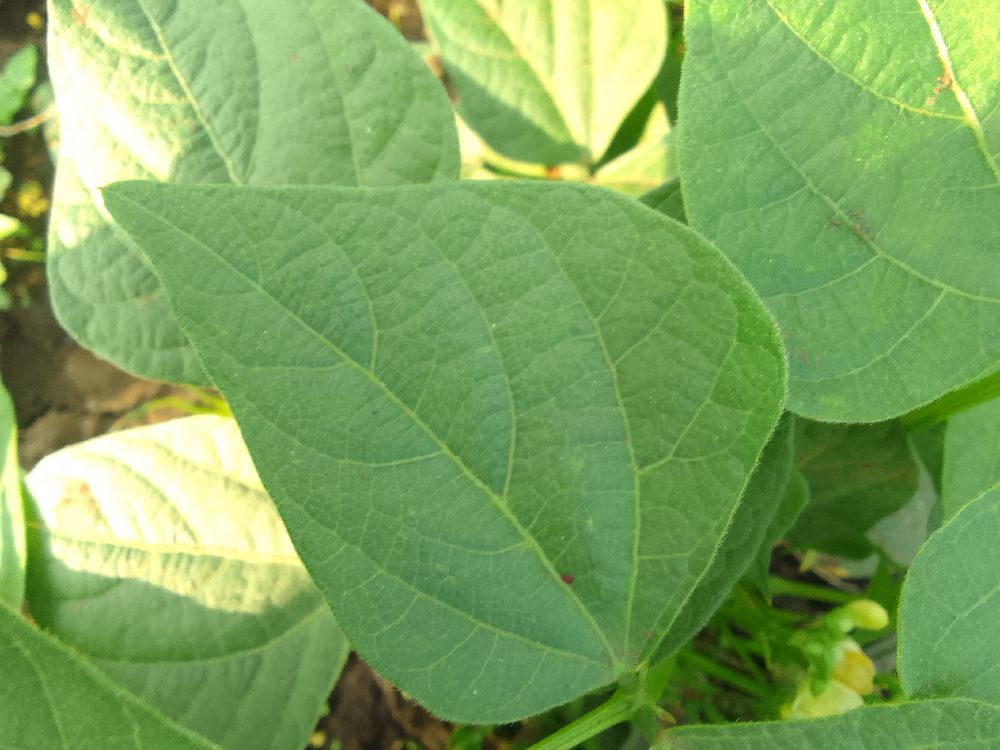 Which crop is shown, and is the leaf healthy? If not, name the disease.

common bean, healthy
